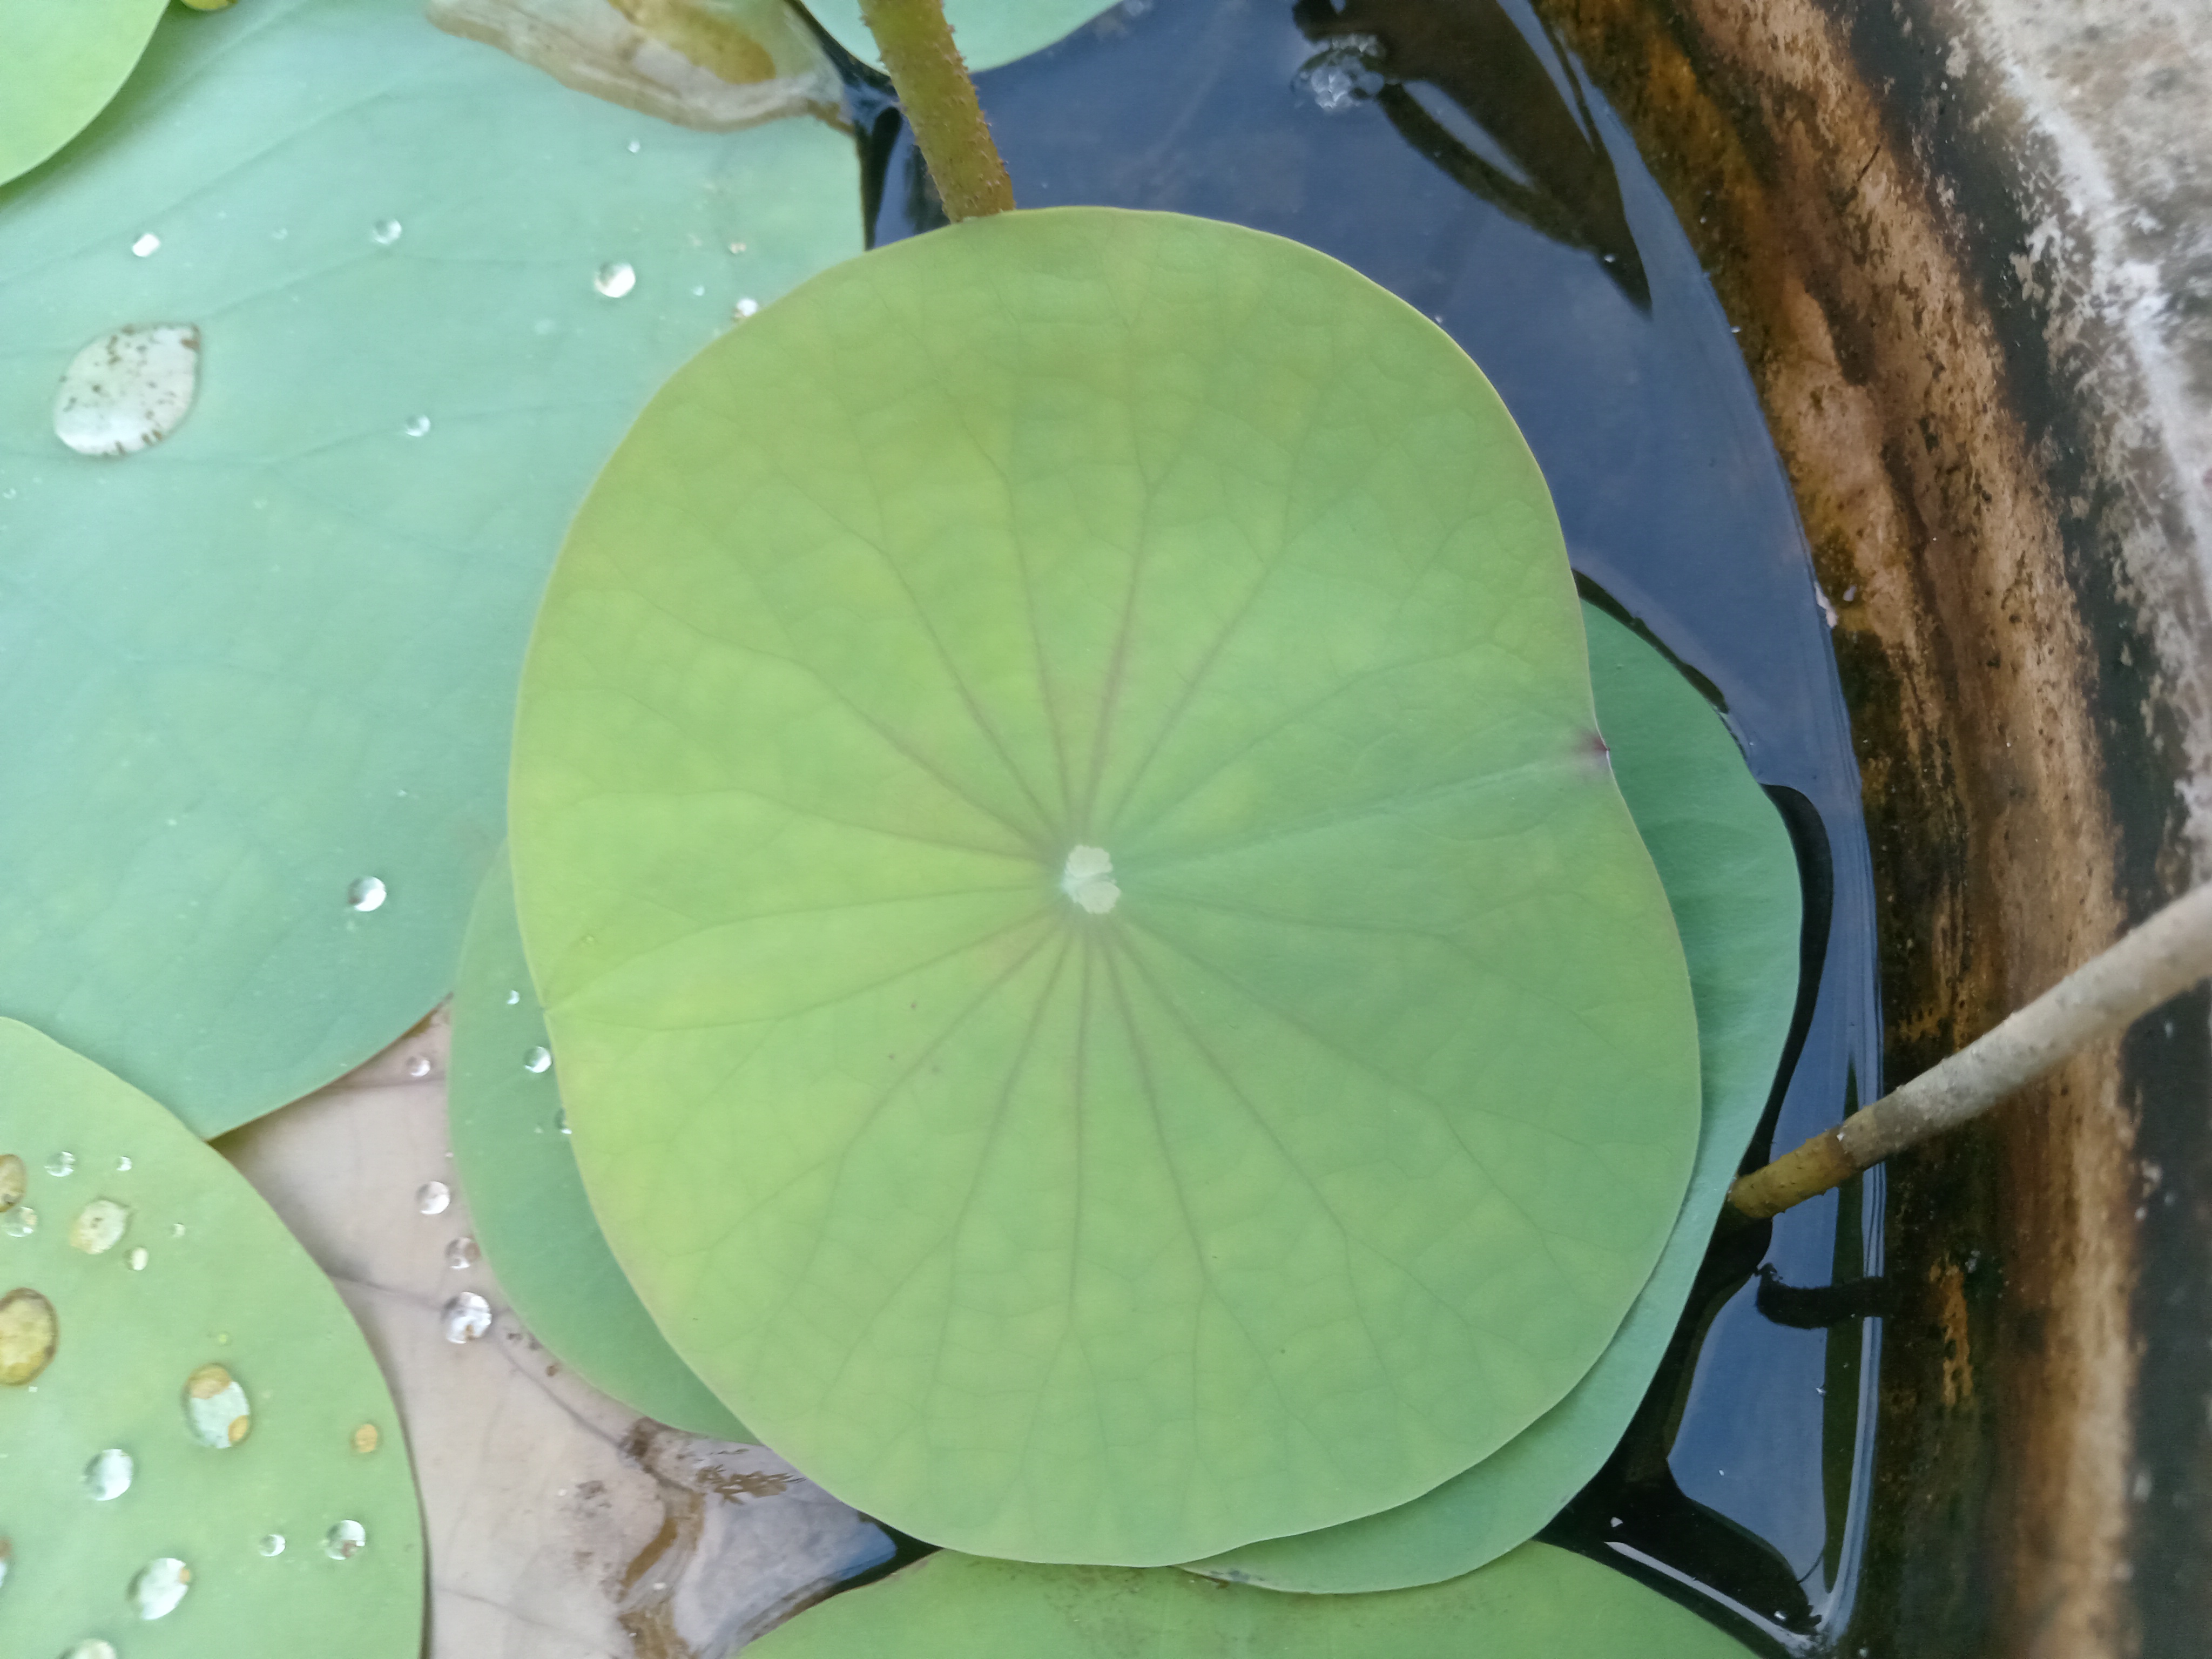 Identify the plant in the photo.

lotus
